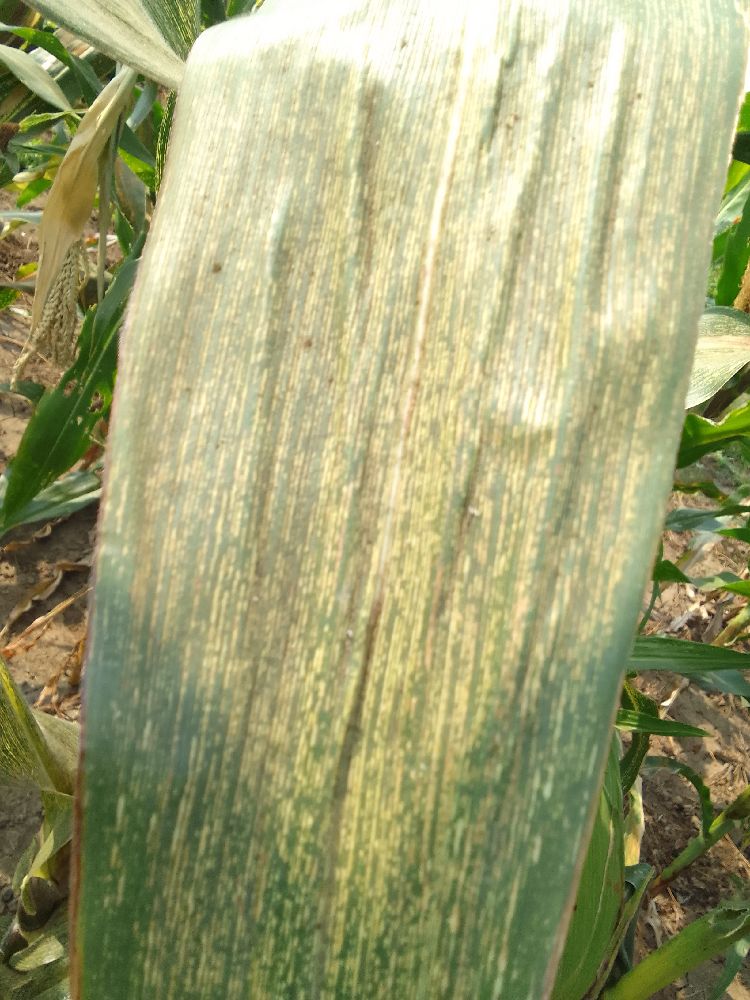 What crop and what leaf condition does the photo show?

maize, maize streak virus
